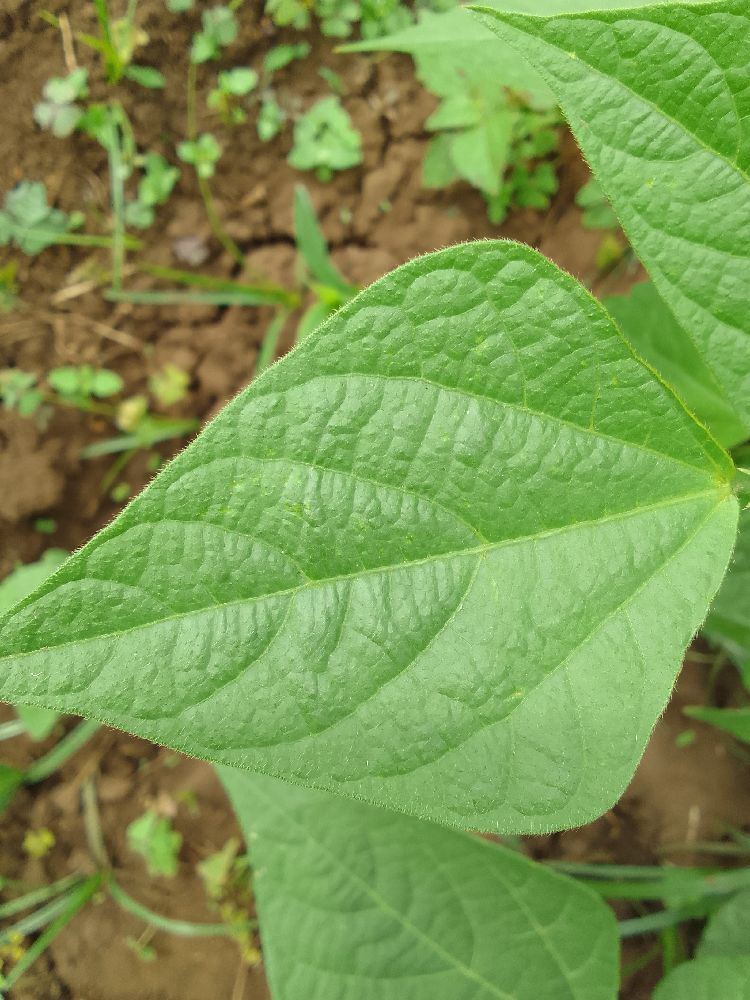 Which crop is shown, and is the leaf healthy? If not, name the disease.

common bean, healthy
